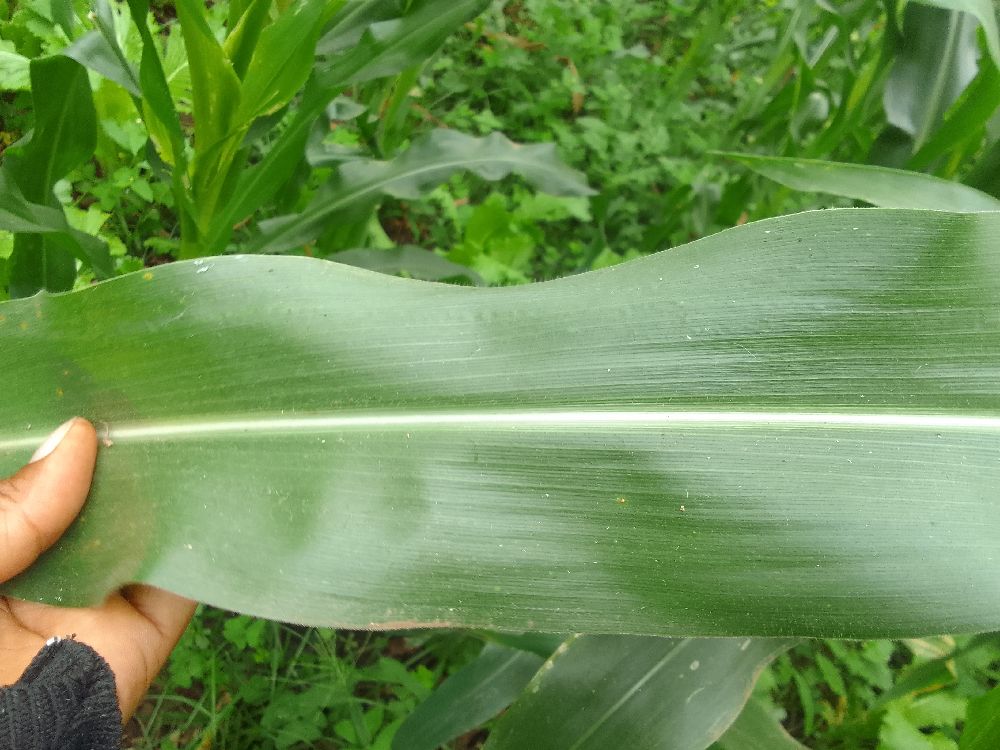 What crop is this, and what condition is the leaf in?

maize, healthy
